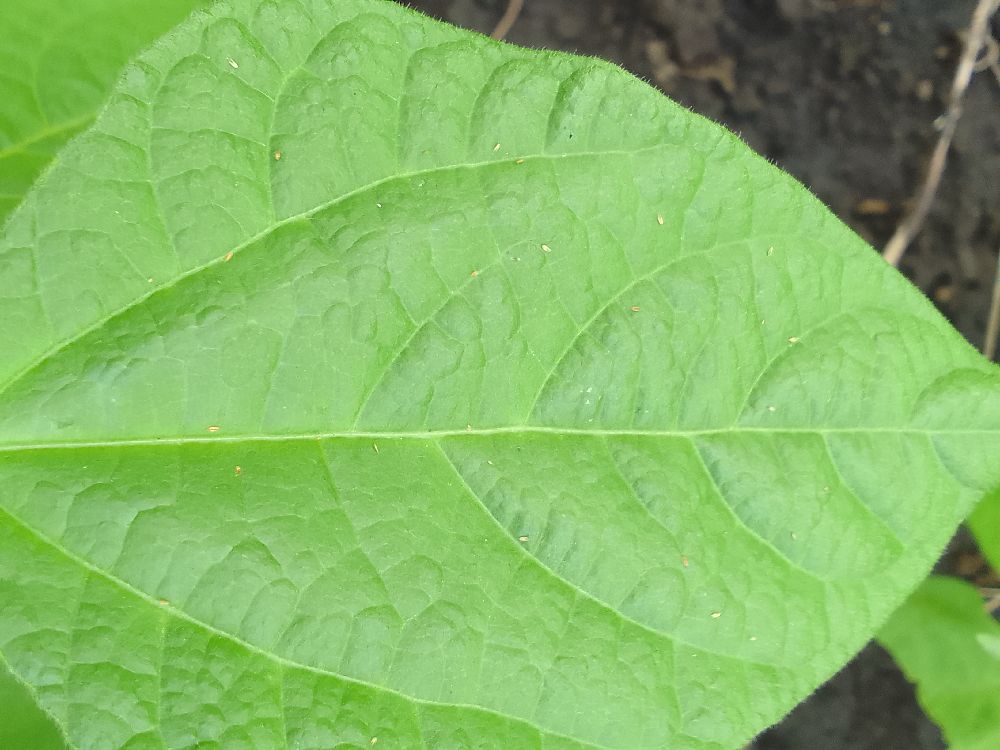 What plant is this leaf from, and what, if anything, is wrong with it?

common bean, healthy
